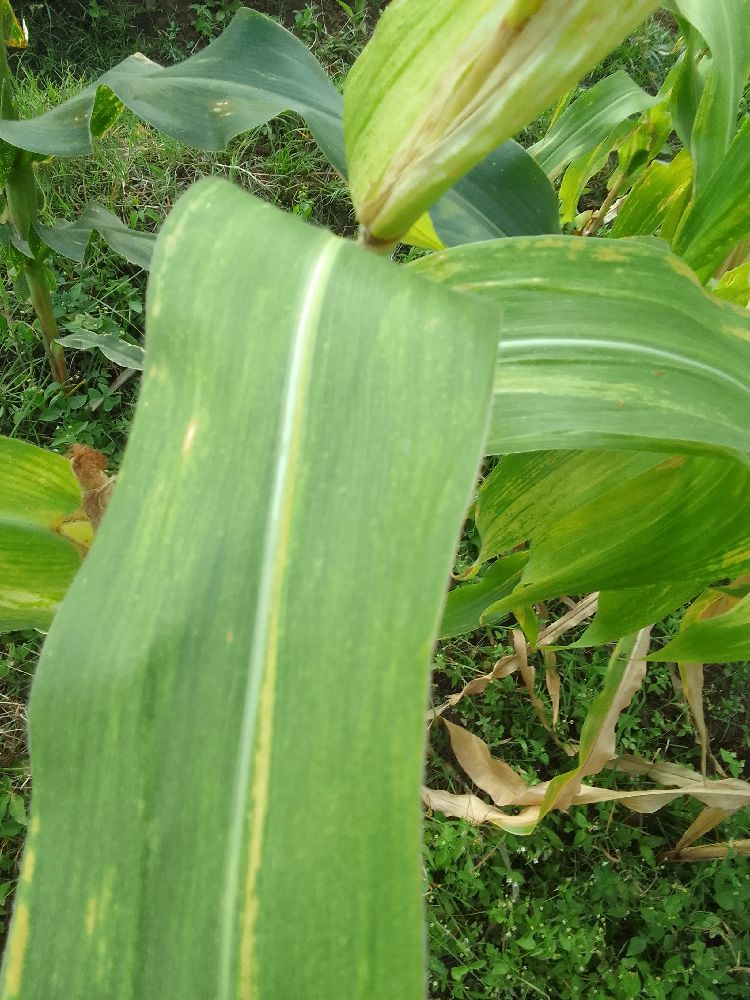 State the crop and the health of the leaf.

maize, maize lethal necrosis
